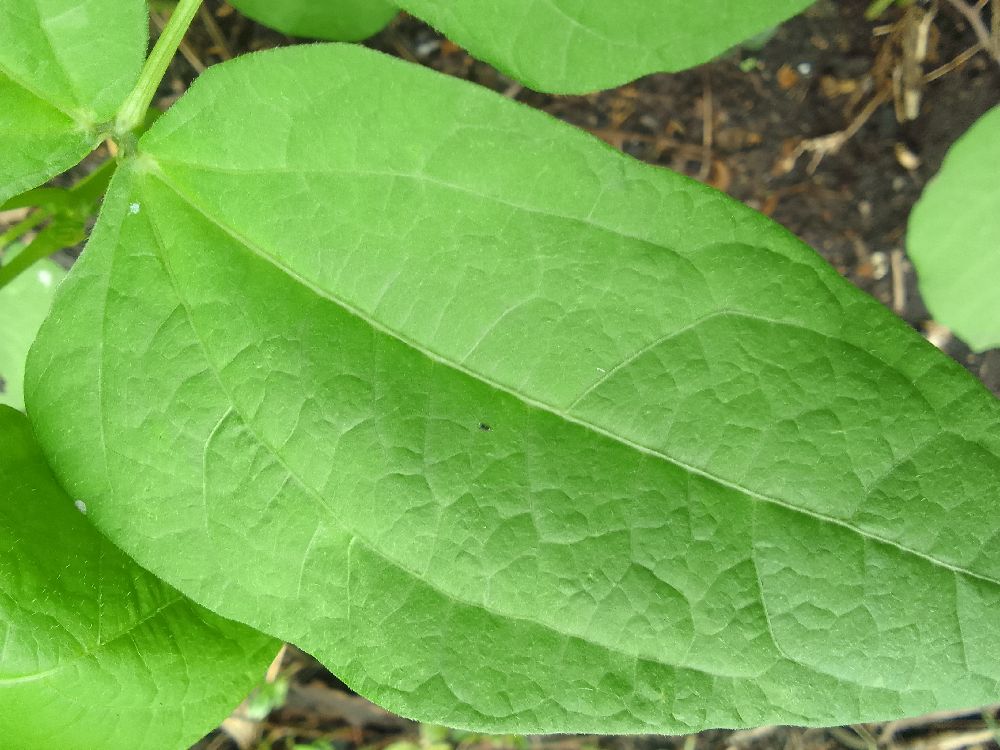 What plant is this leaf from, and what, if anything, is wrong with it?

common bean, healthy
